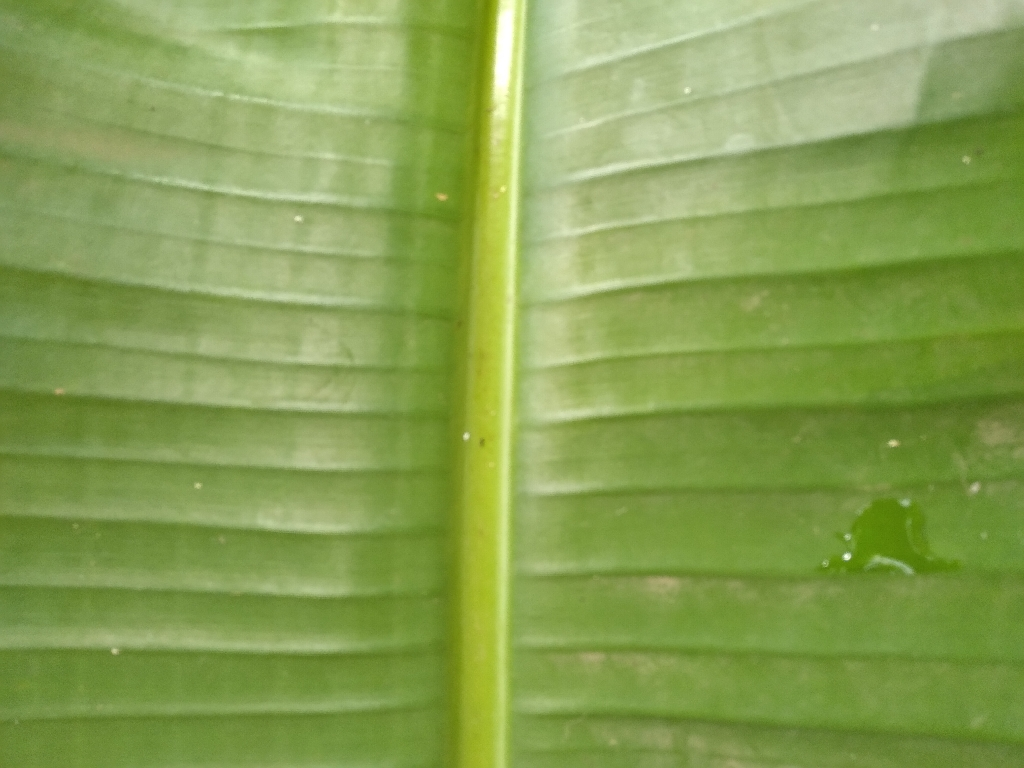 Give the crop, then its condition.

banana, healthy
